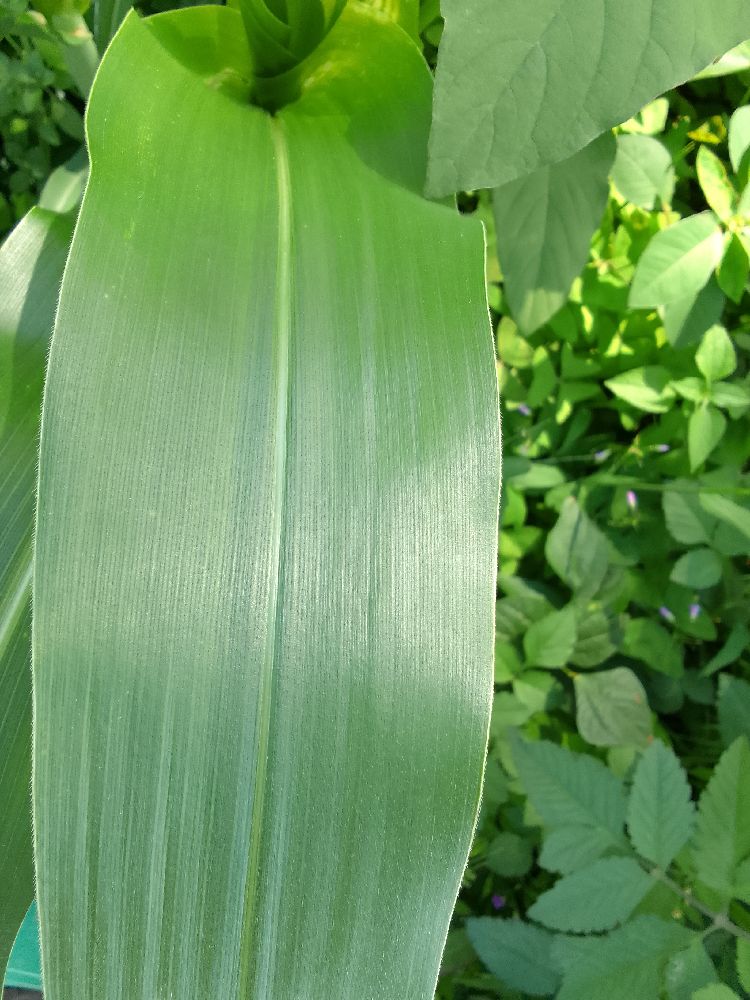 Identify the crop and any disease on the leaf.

maize, healthy
